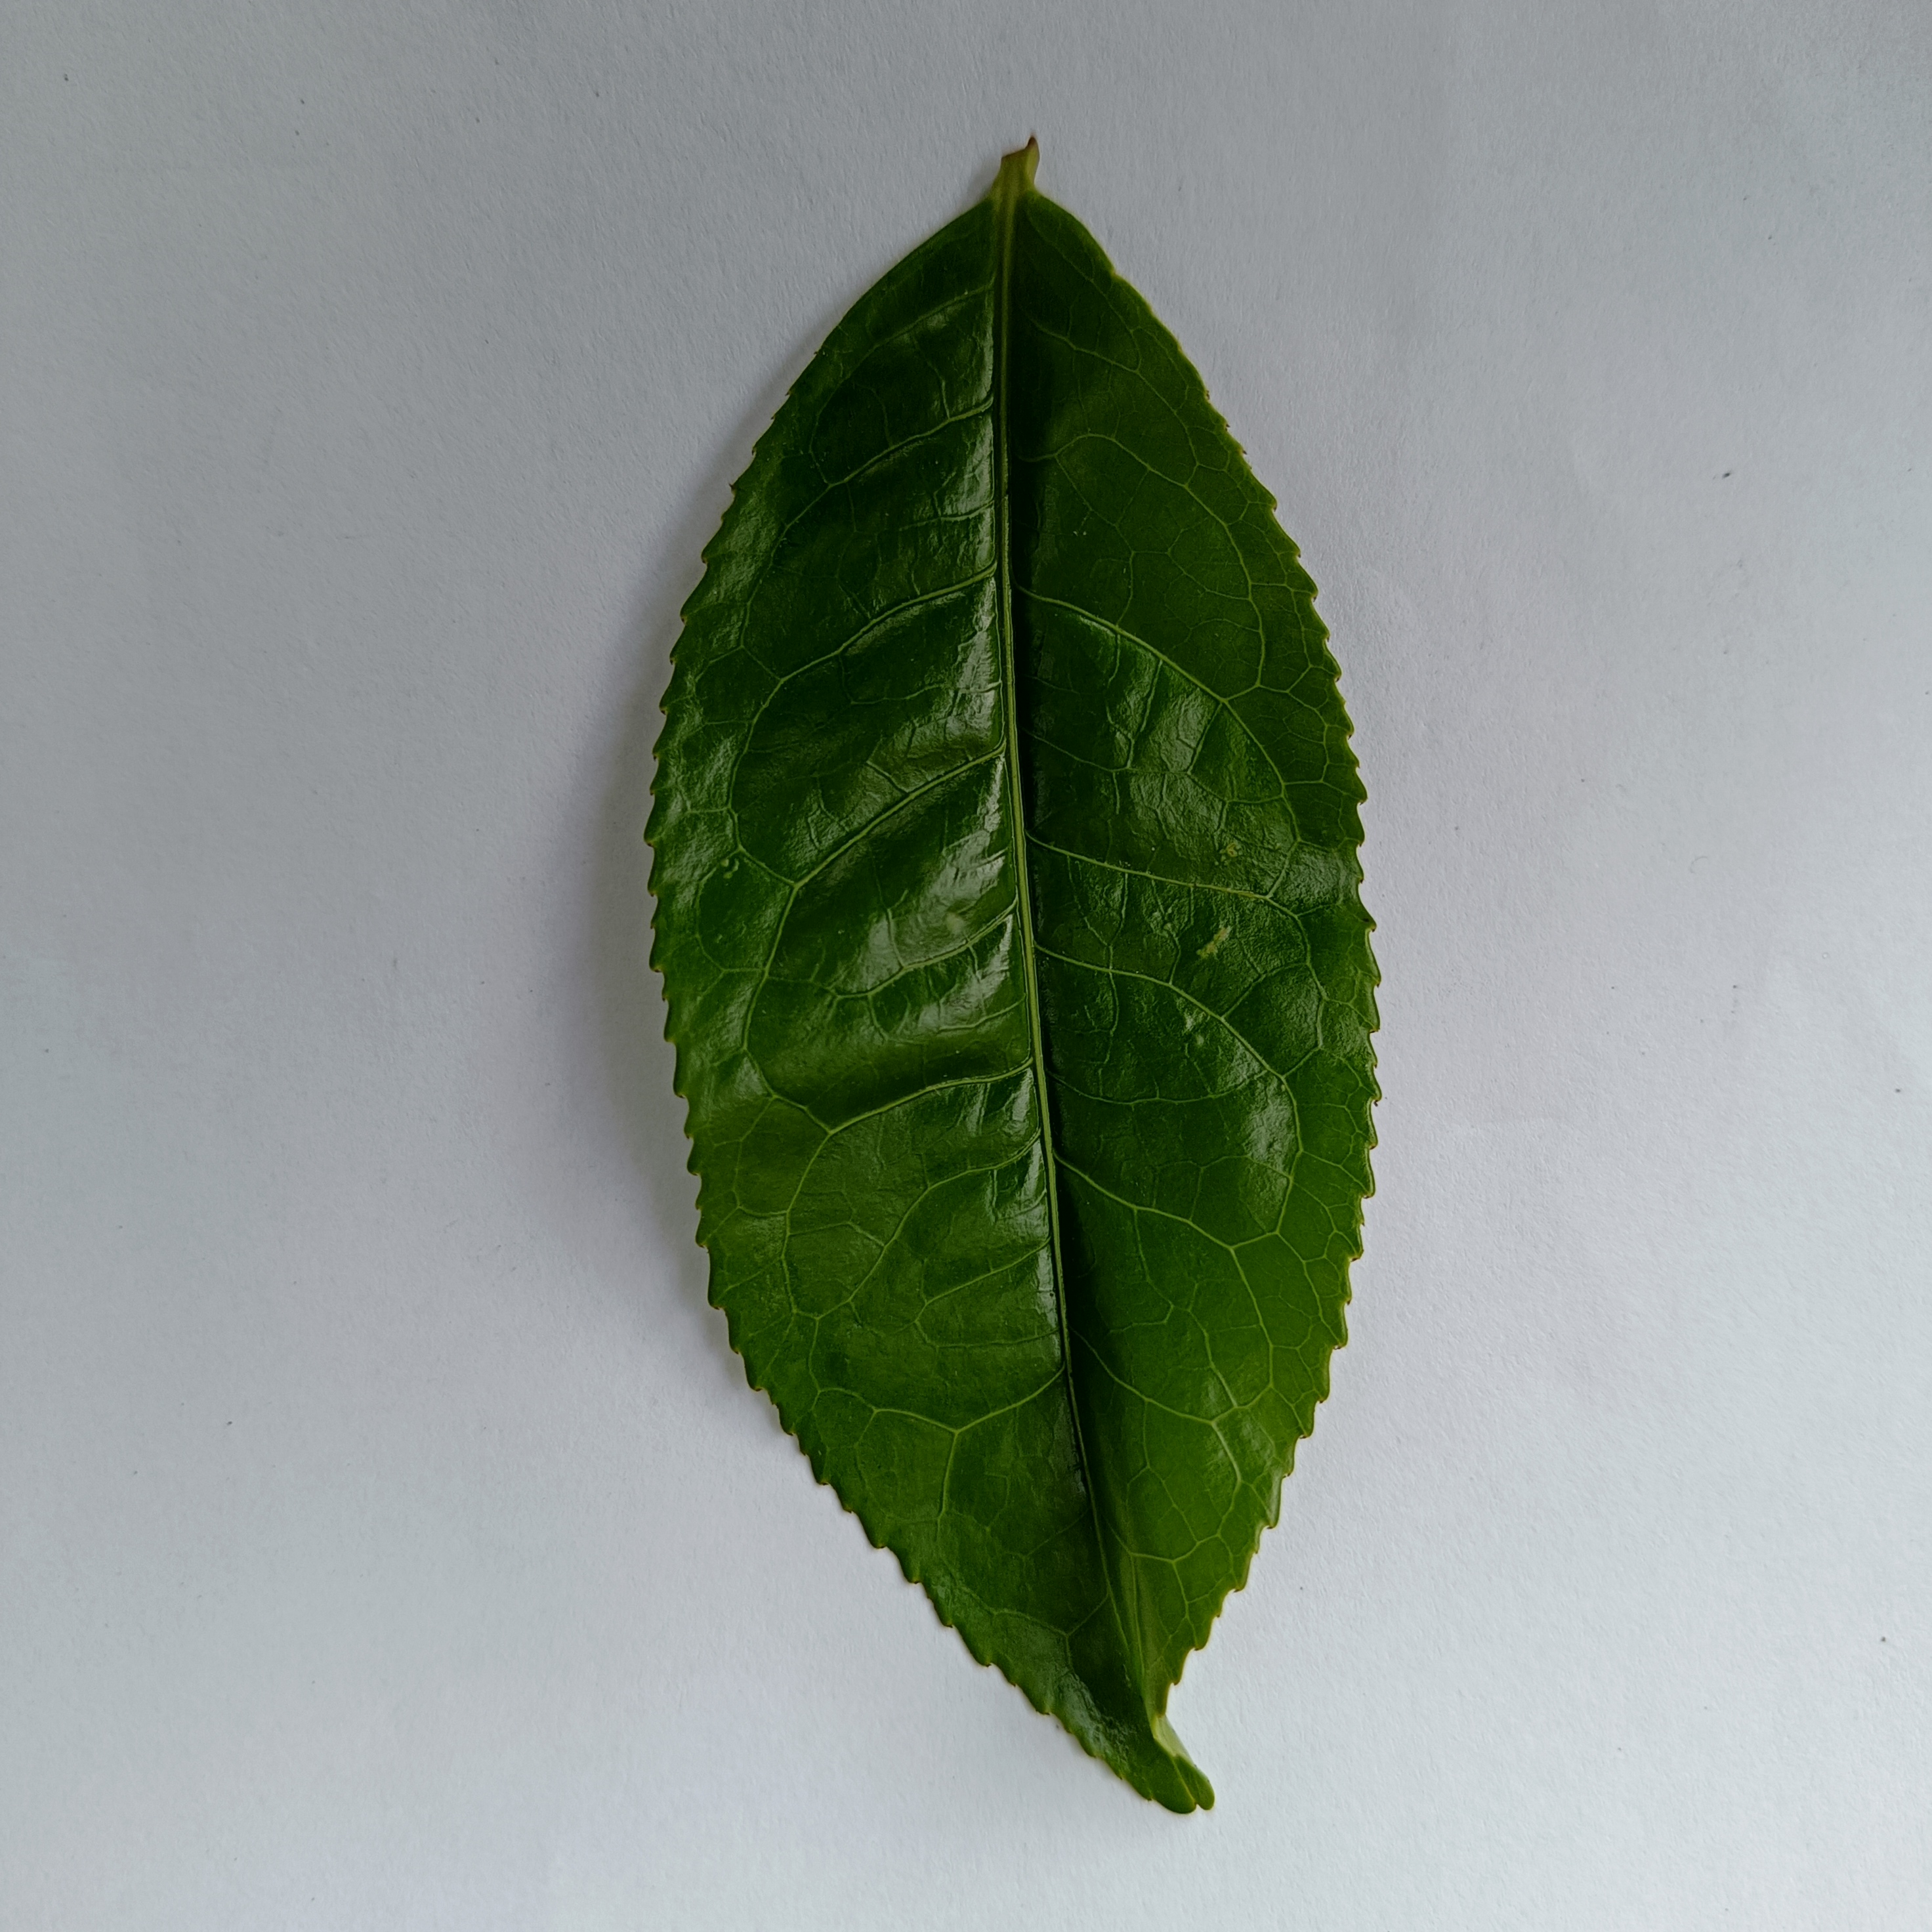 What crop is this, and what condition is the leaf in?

tea, healthy
